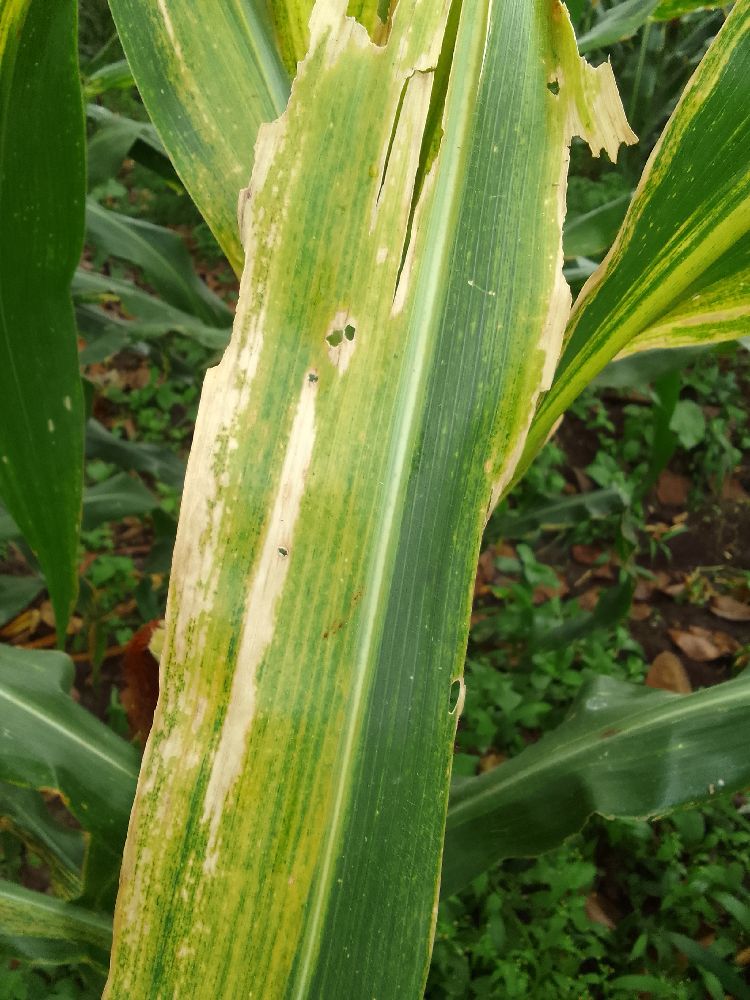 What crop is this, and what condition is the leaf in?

maize, maize lethal necrosis
